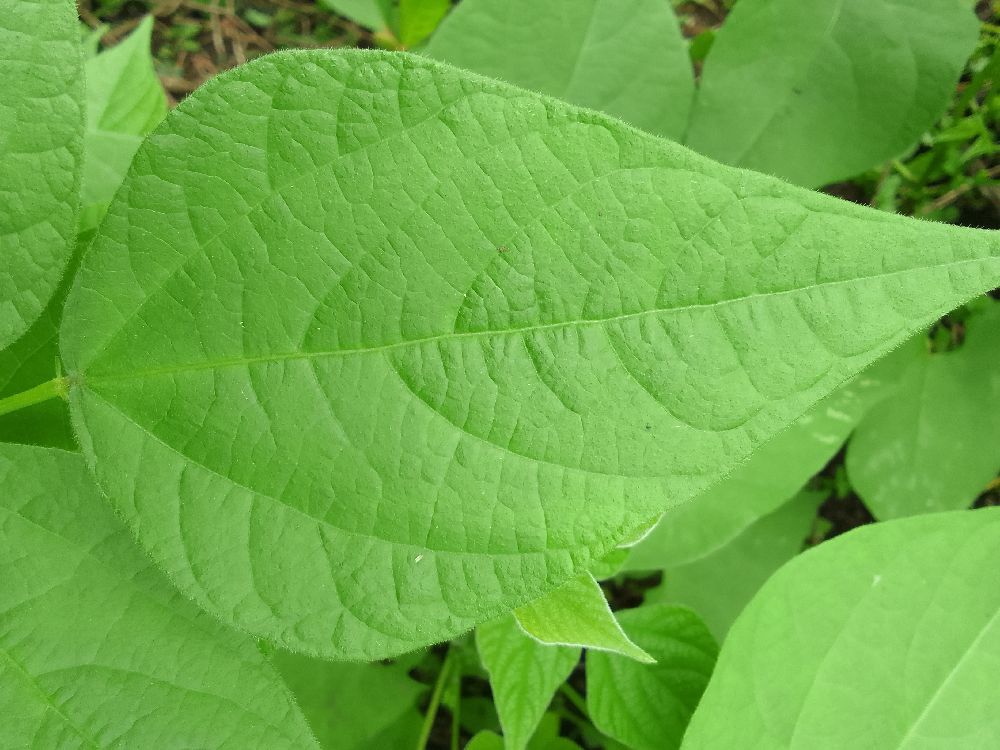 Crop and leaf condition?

common bean, healthy
